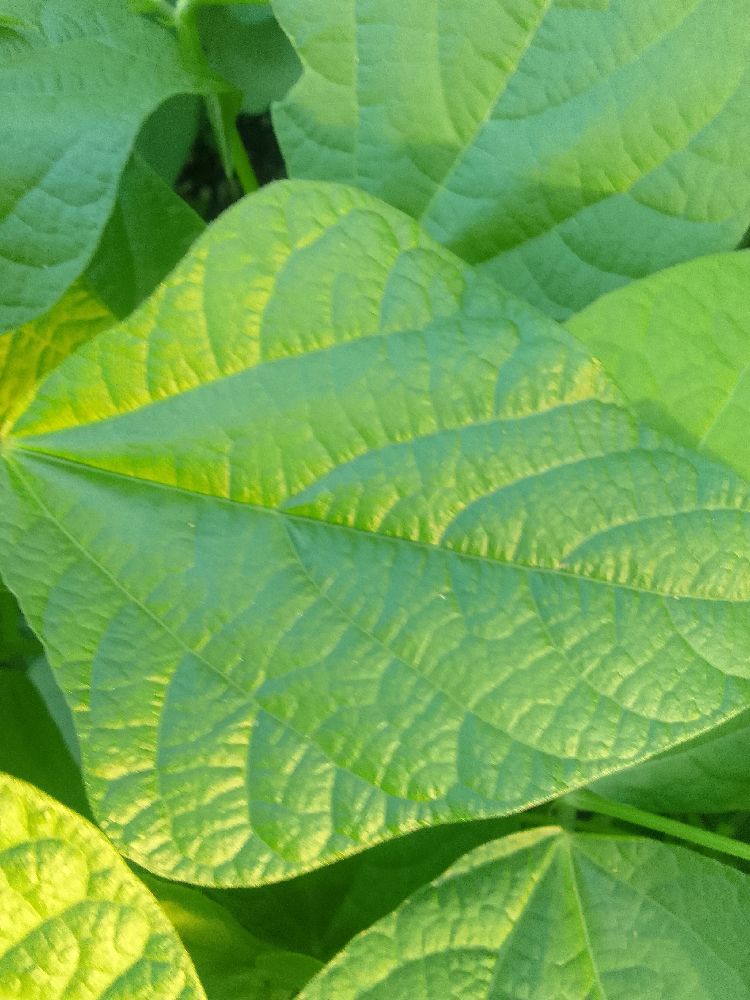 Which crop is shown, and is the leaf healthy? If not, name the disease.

common bean, healthy
